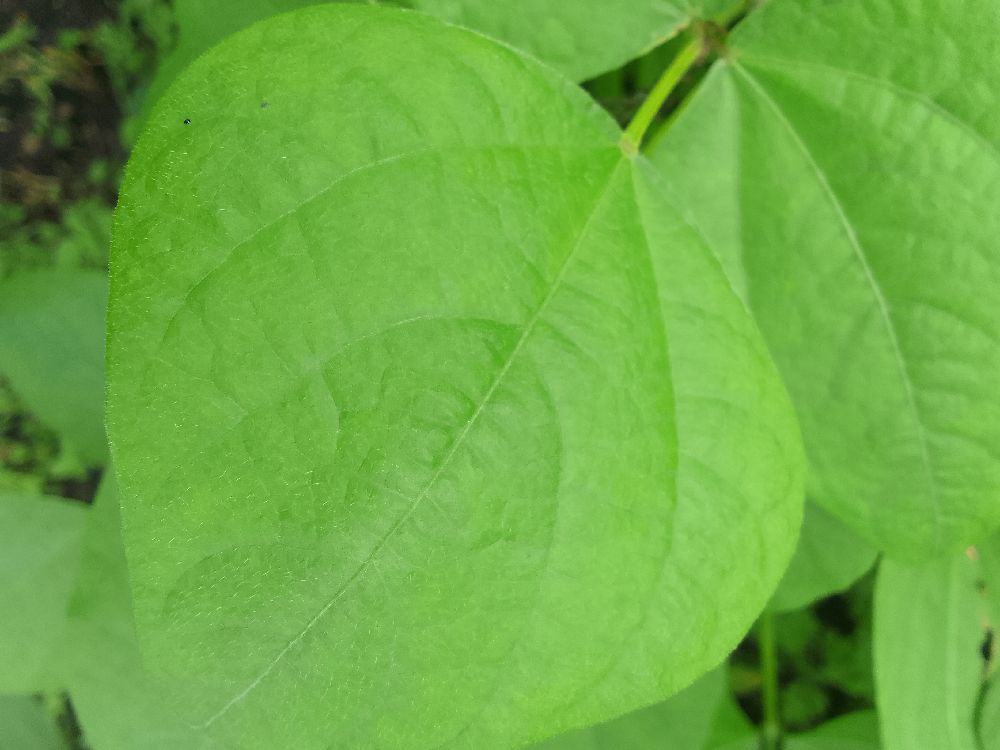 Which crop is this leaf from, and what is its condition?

common bean, healthy
